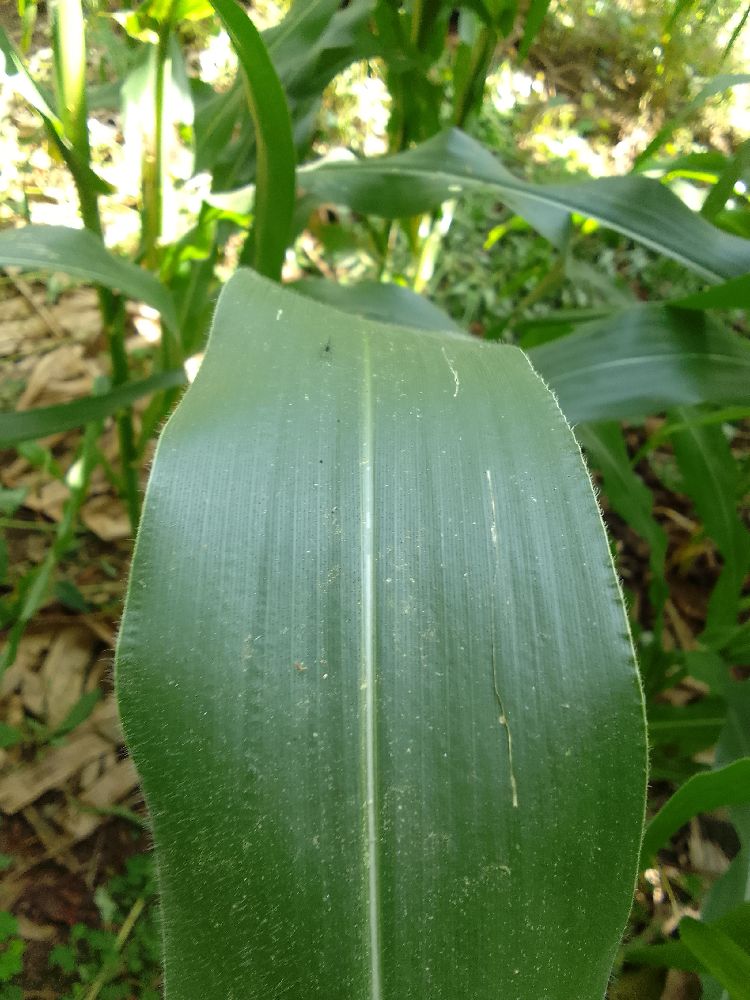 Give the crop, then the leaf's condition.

maize, healthy
